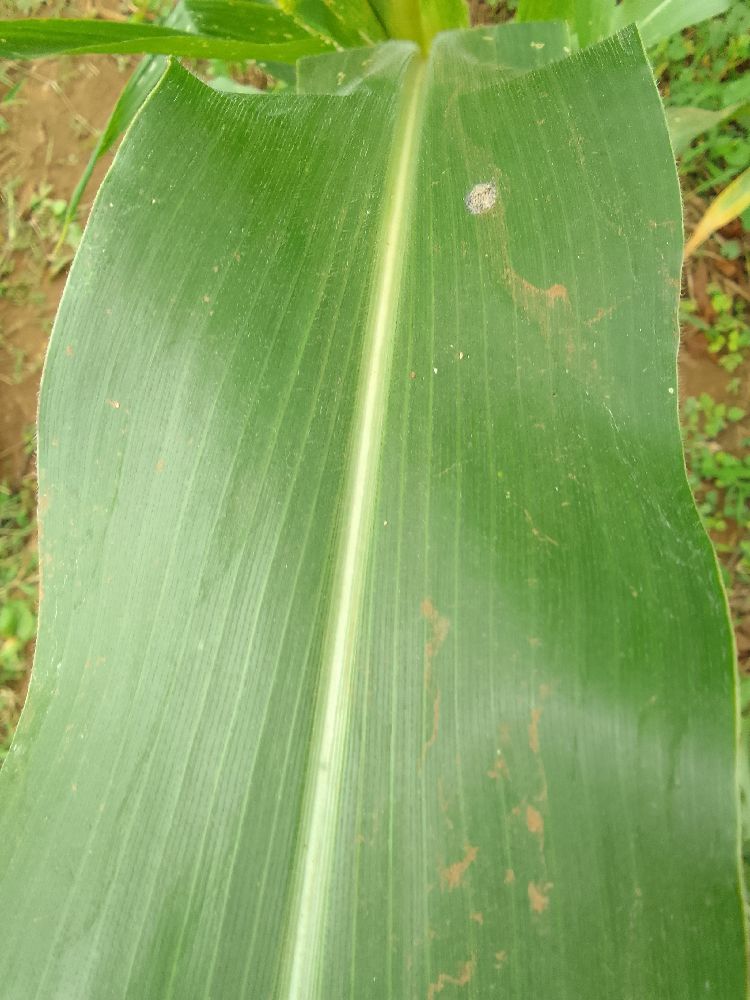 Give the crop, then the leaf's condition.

maize, healthy
